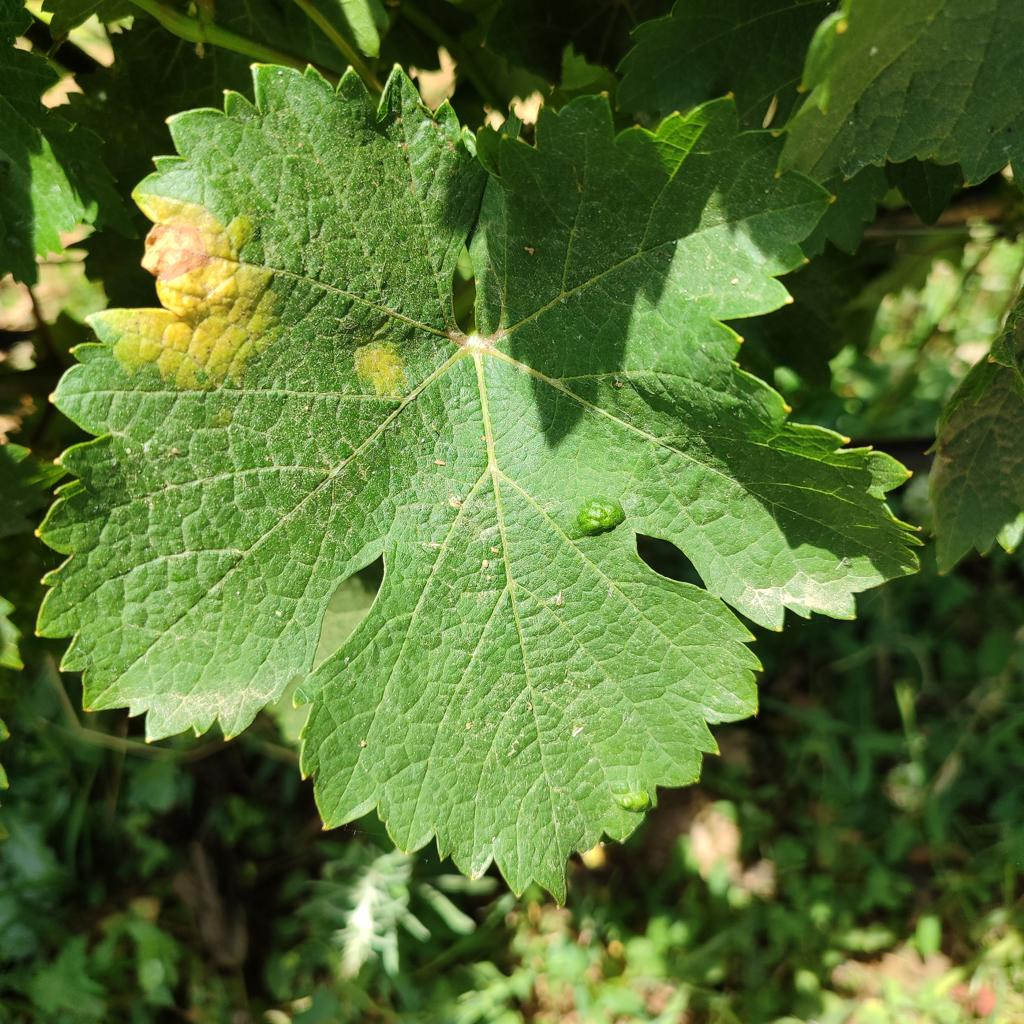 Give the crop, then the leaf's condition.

grapevine, downy mildew
